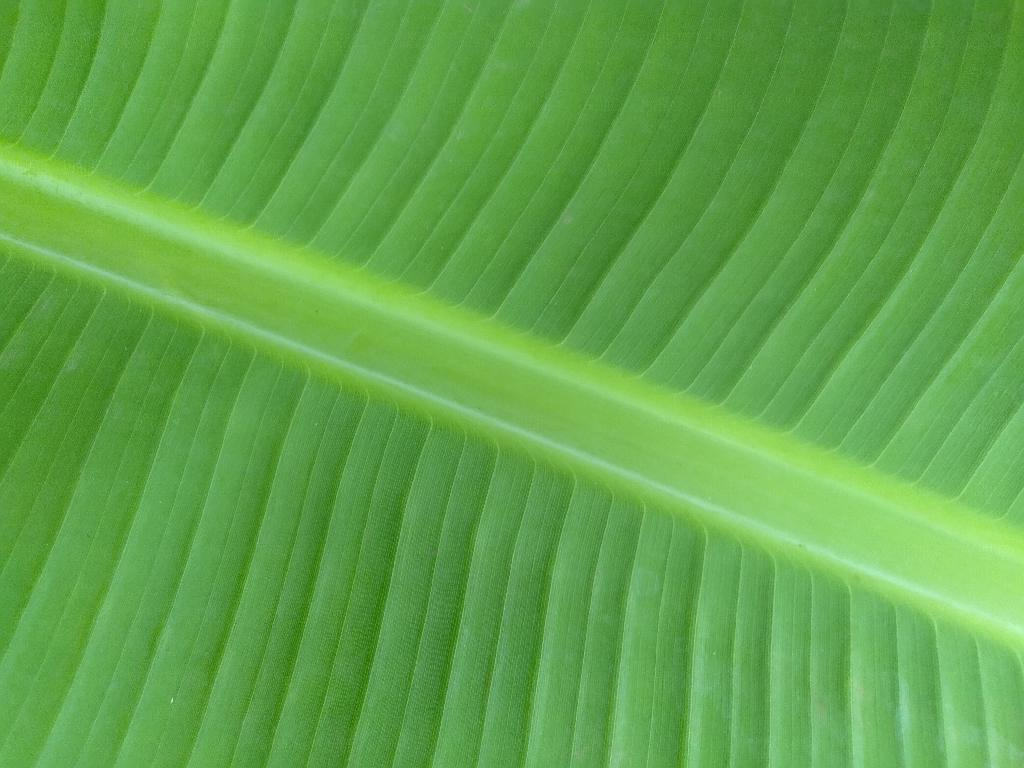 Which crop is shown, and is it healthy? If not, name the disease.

banana, healthy
